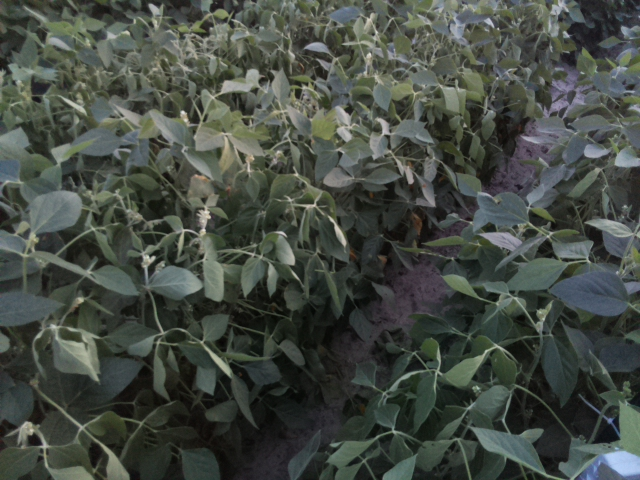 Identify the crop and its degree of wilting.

soybean, moderate turgor loss in upper canopy
